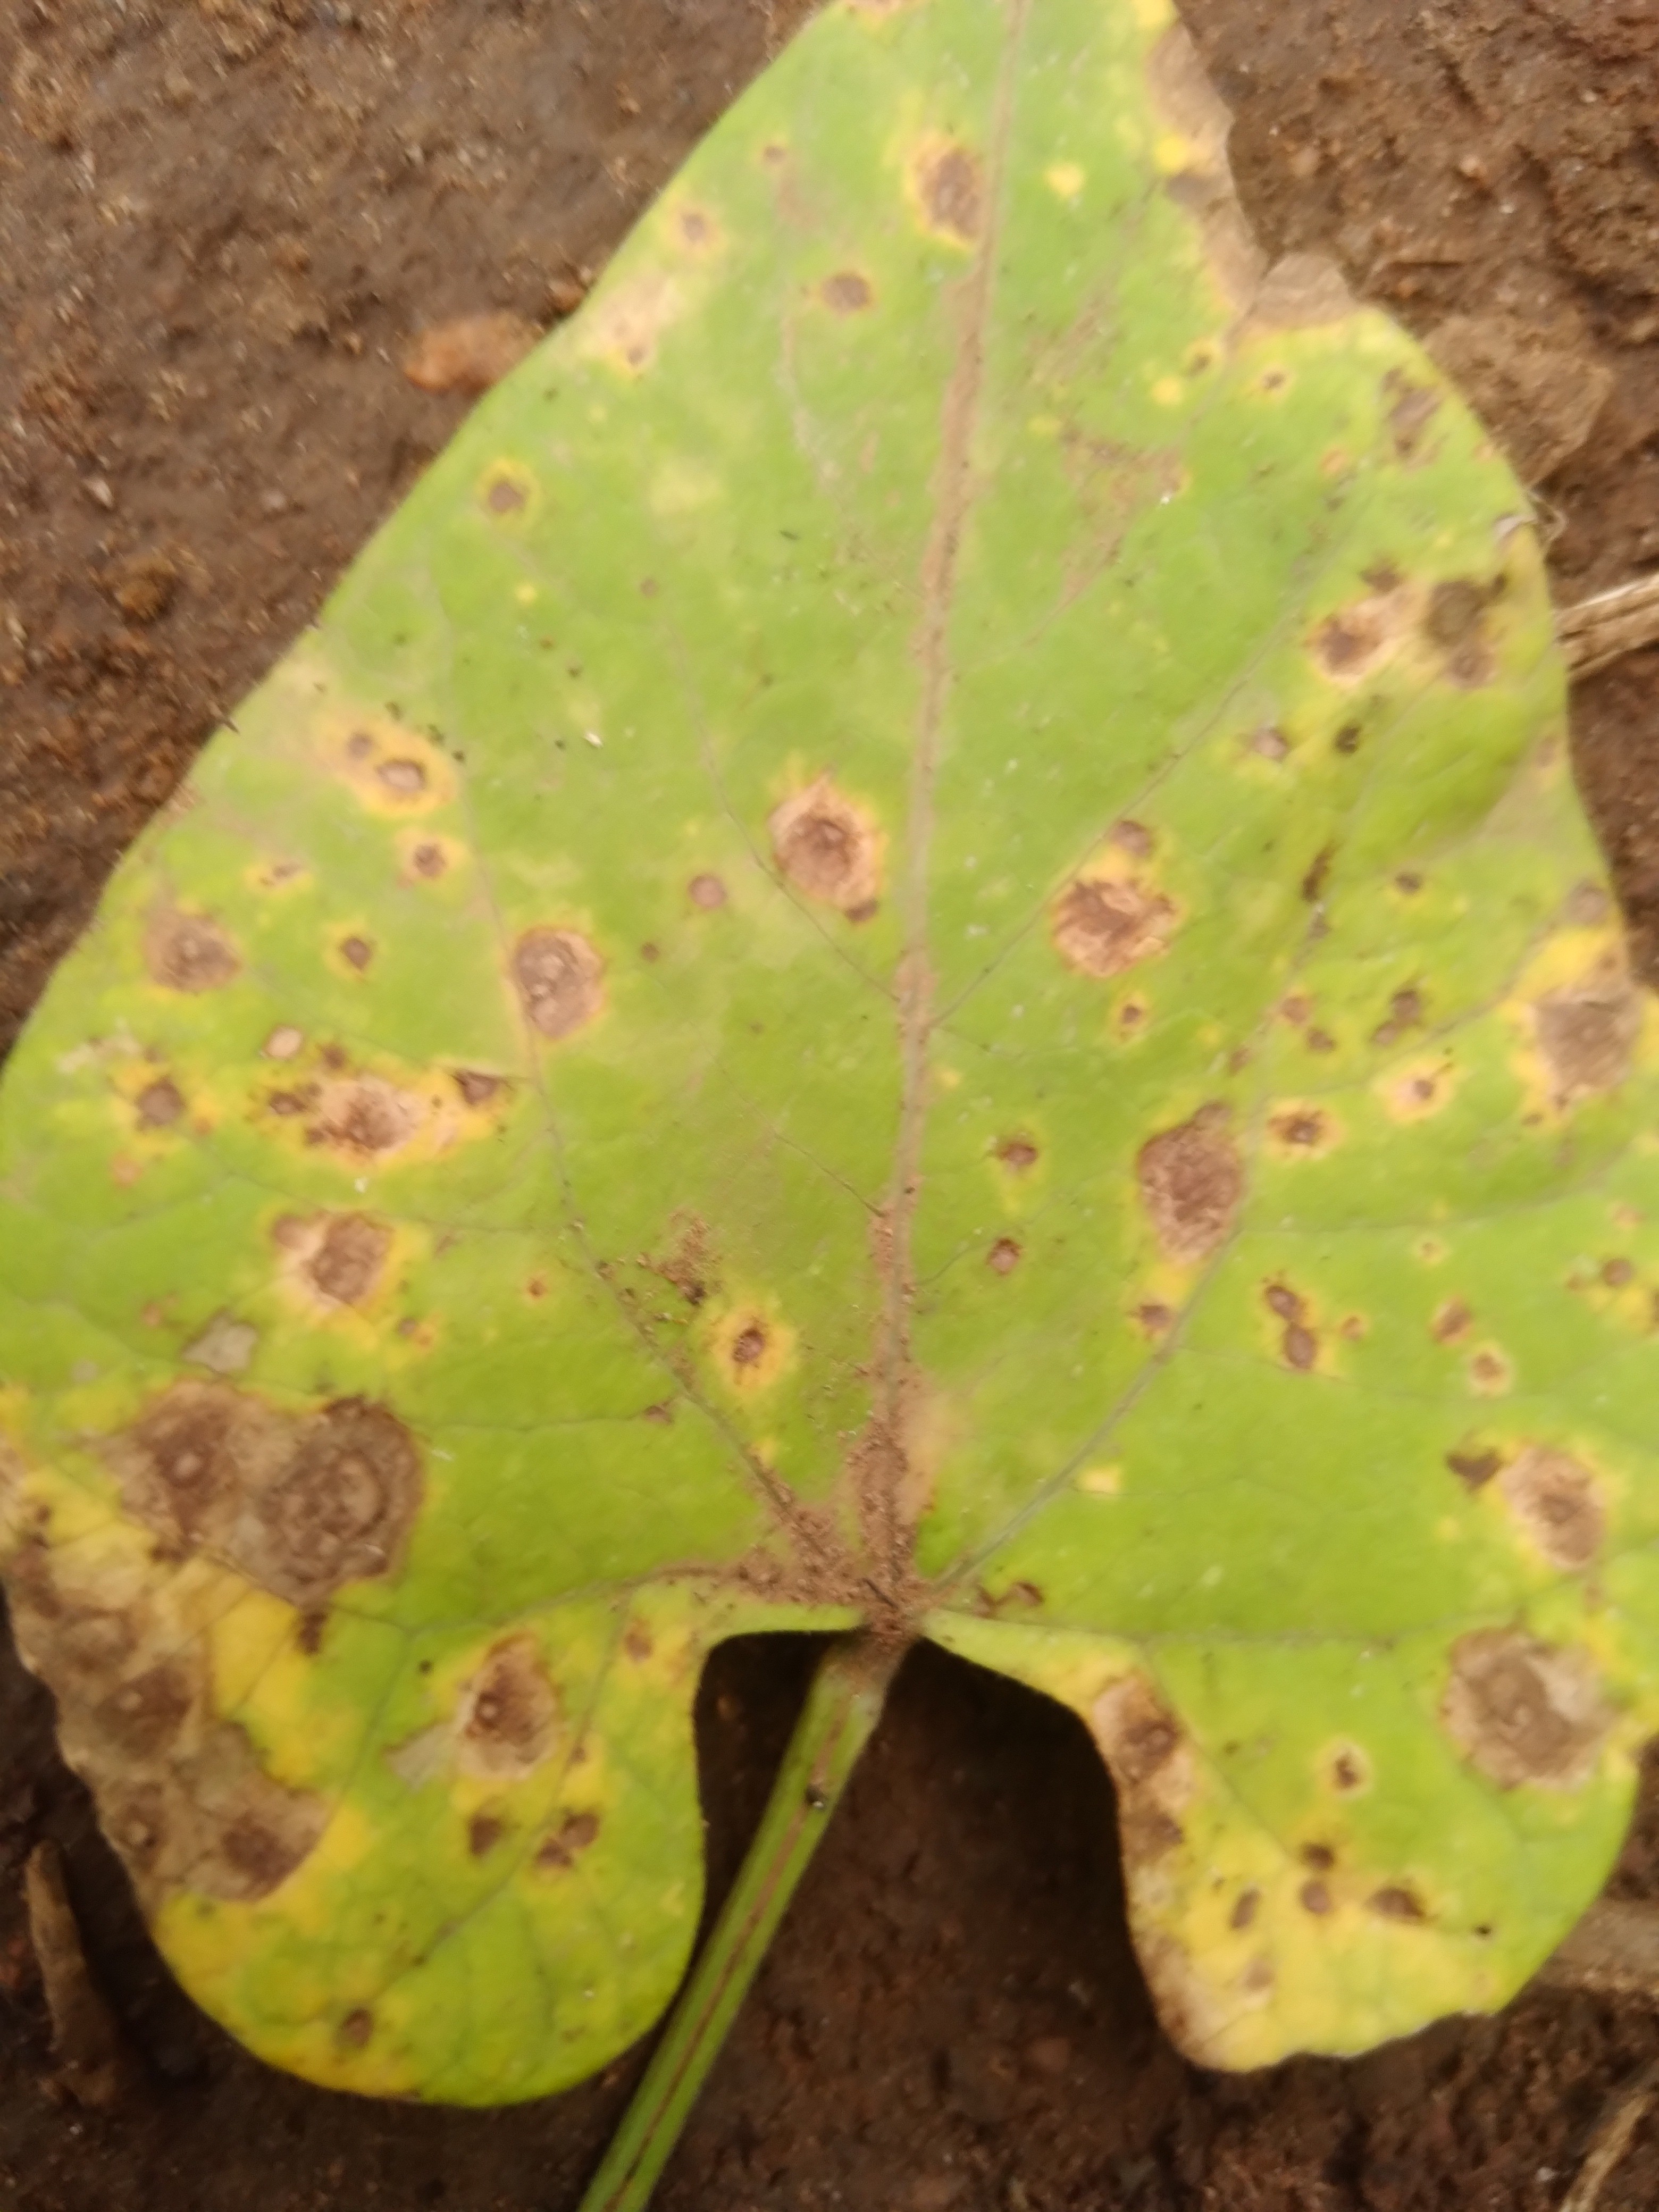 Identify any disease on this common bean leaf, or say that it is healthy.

rust
